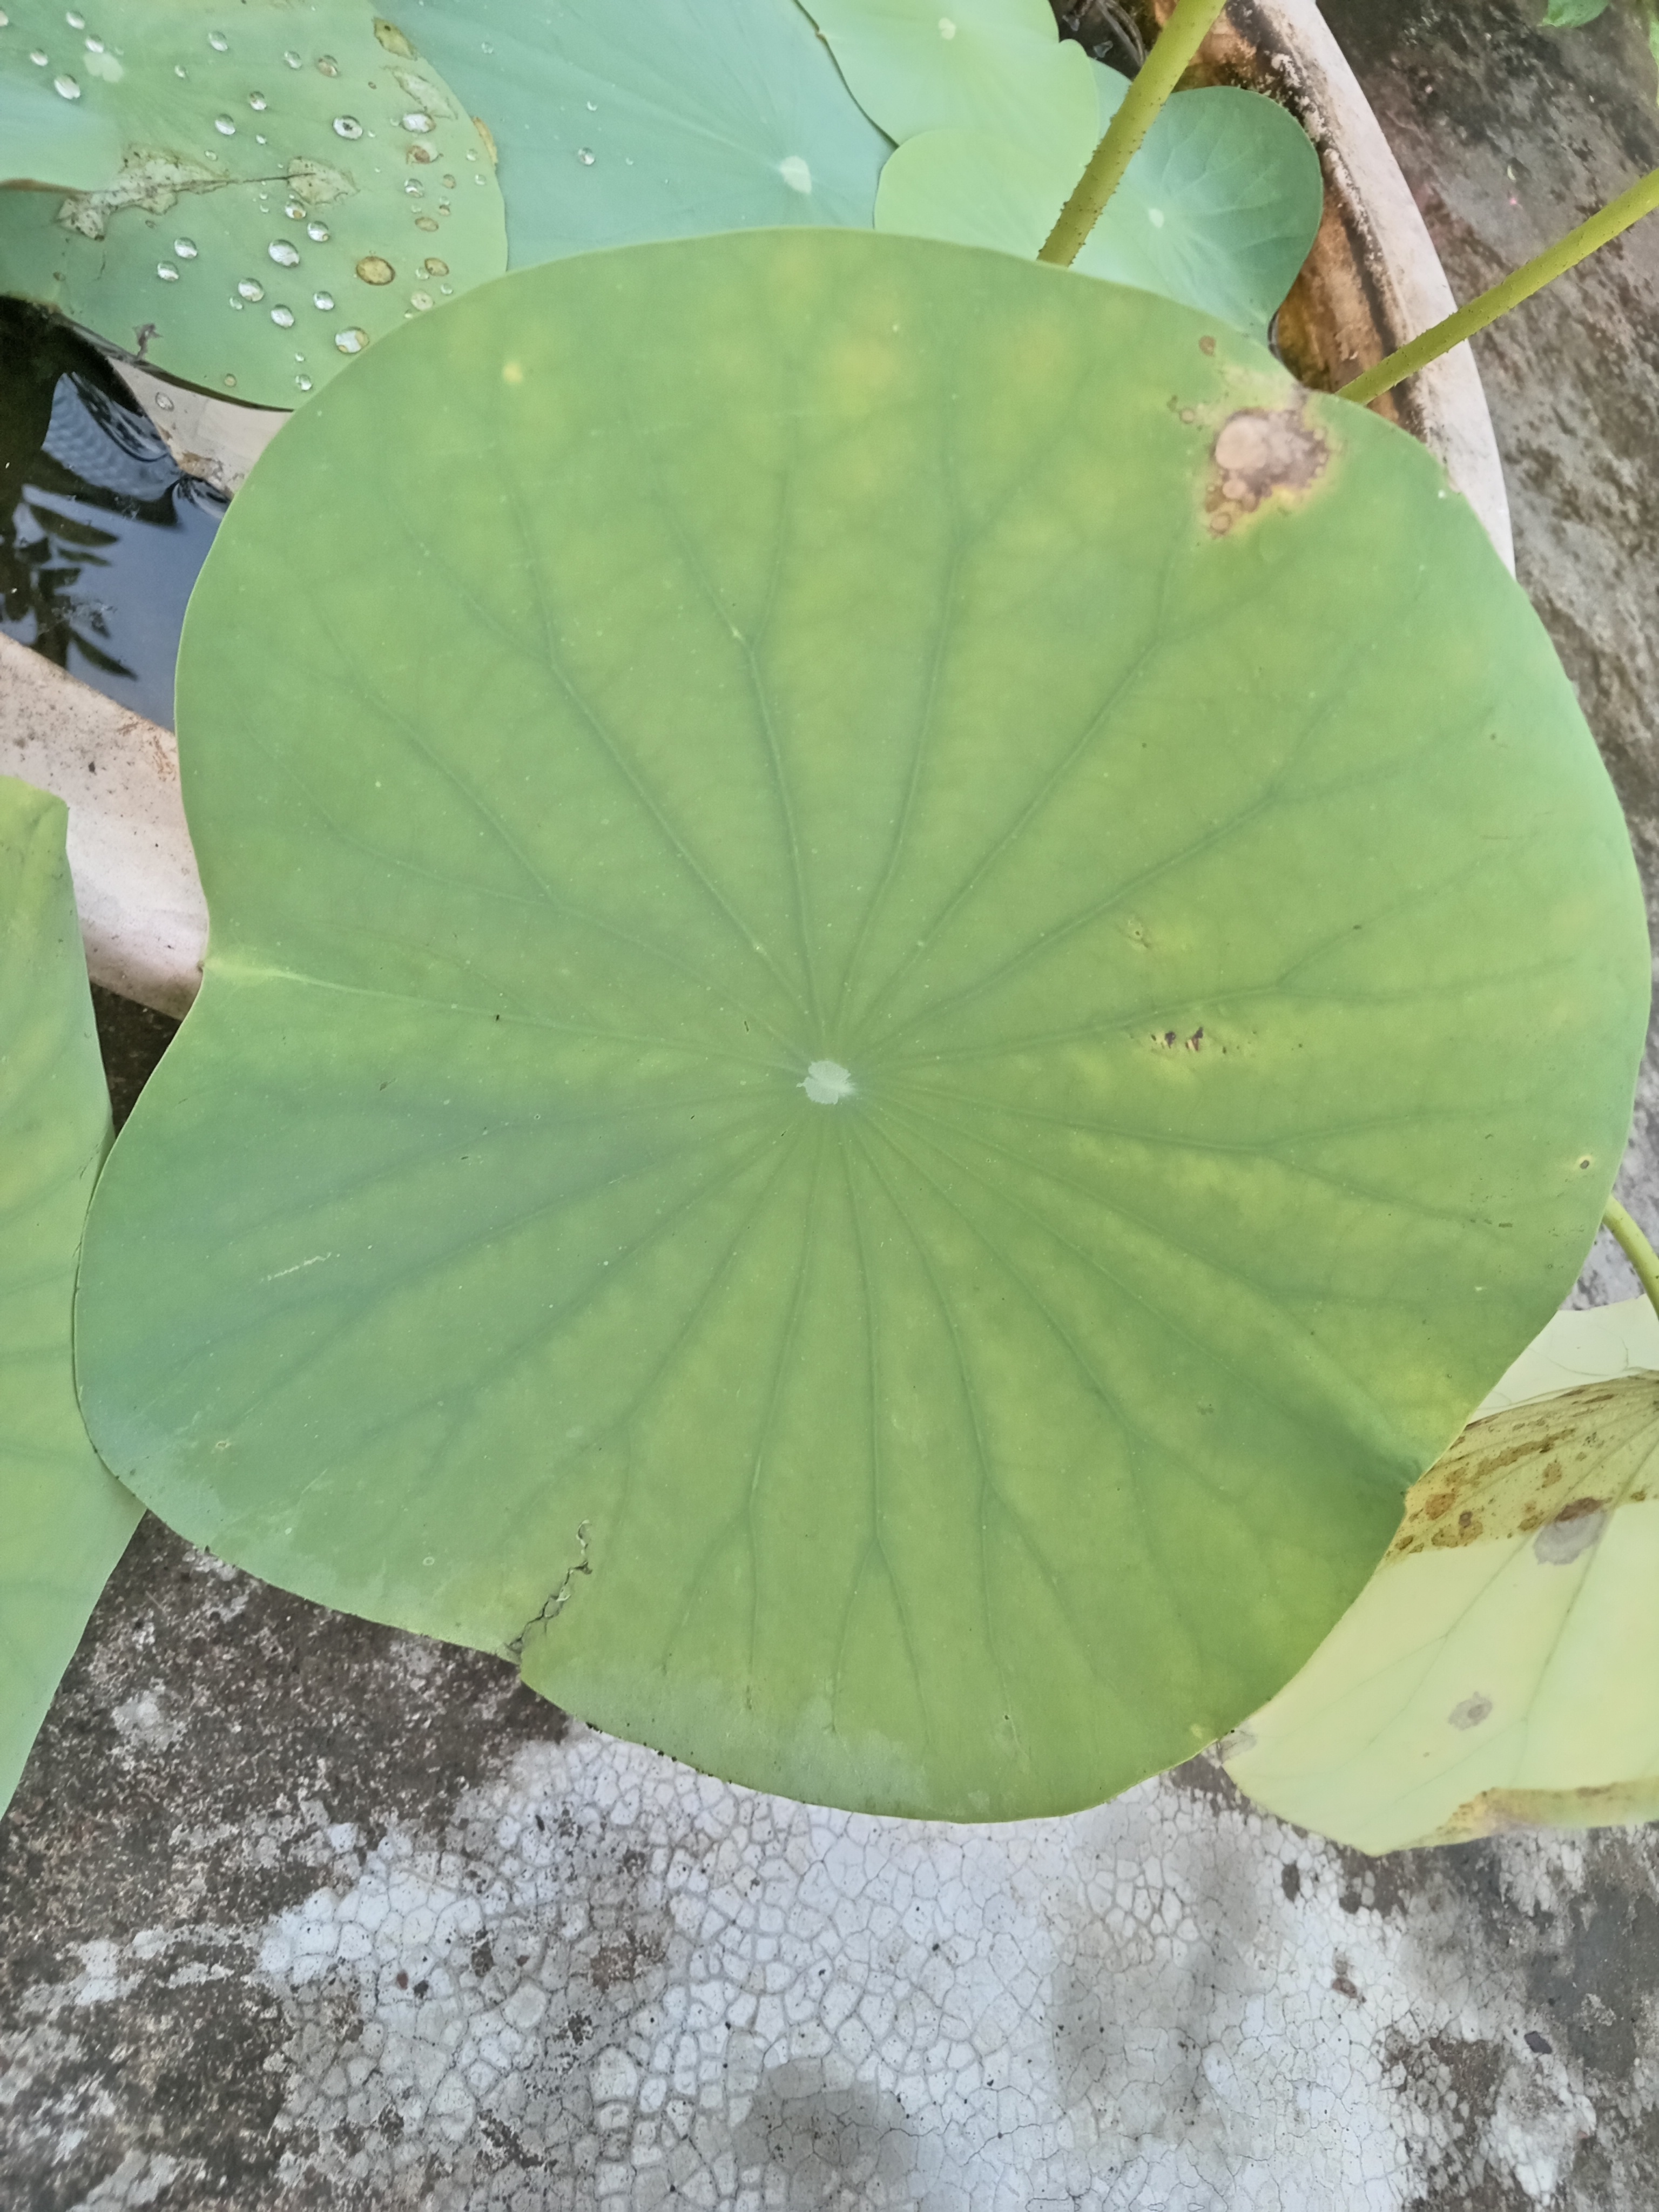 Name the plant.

lotus
